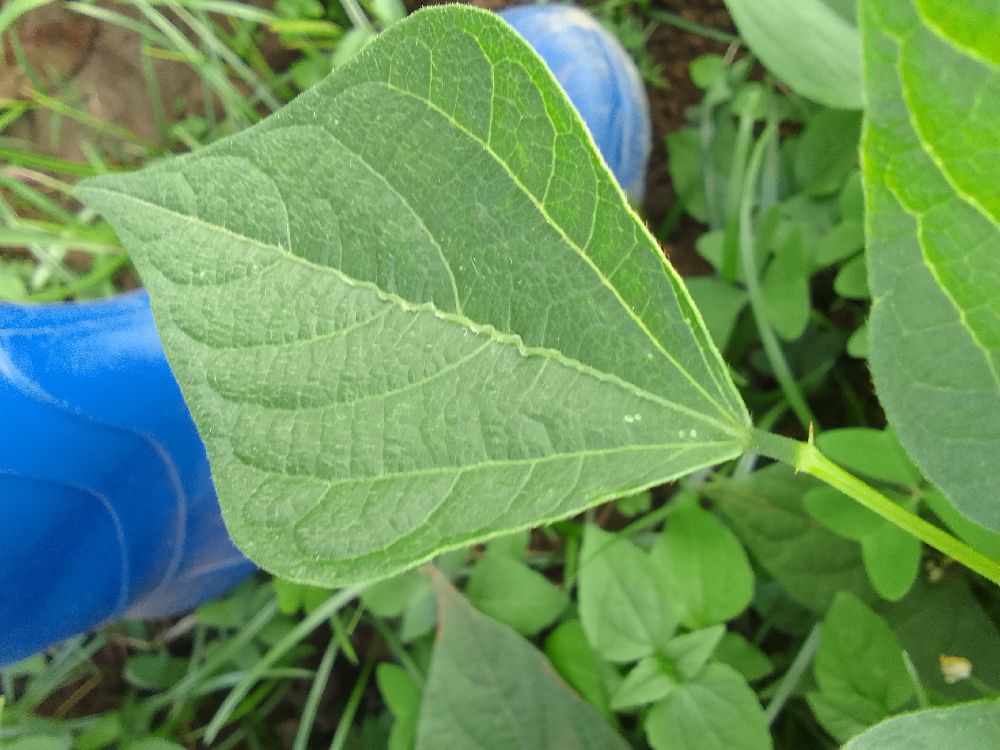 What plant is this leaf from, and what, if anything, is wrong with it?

common bean, healthy
